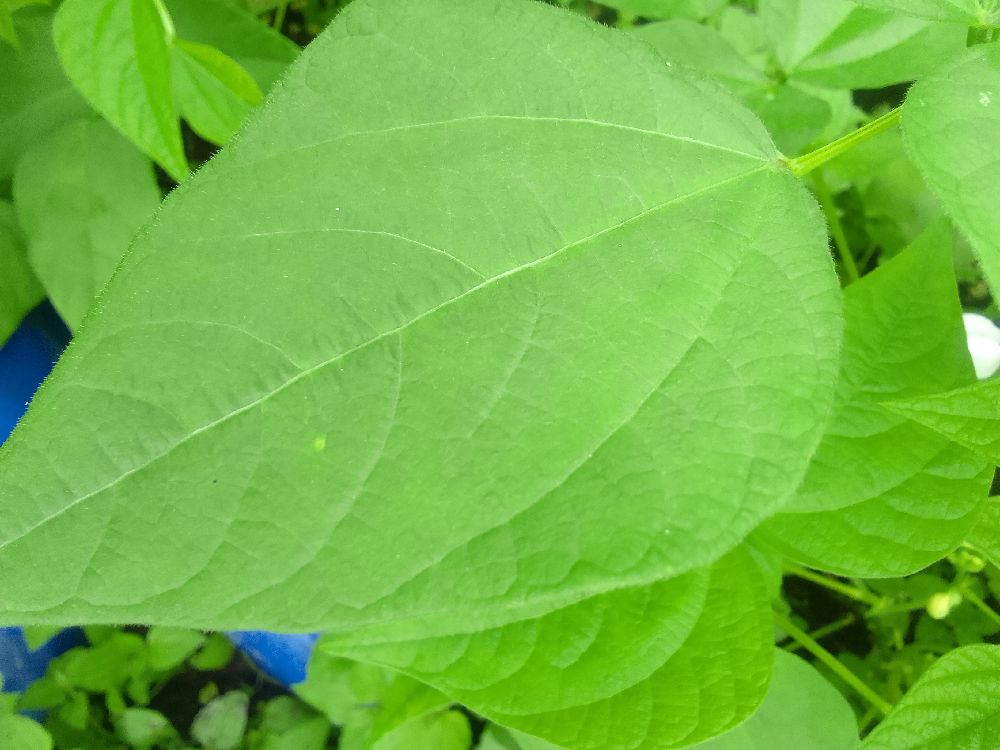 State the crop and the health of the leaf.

common bean, healthy
